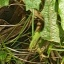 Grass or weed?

structured weed
